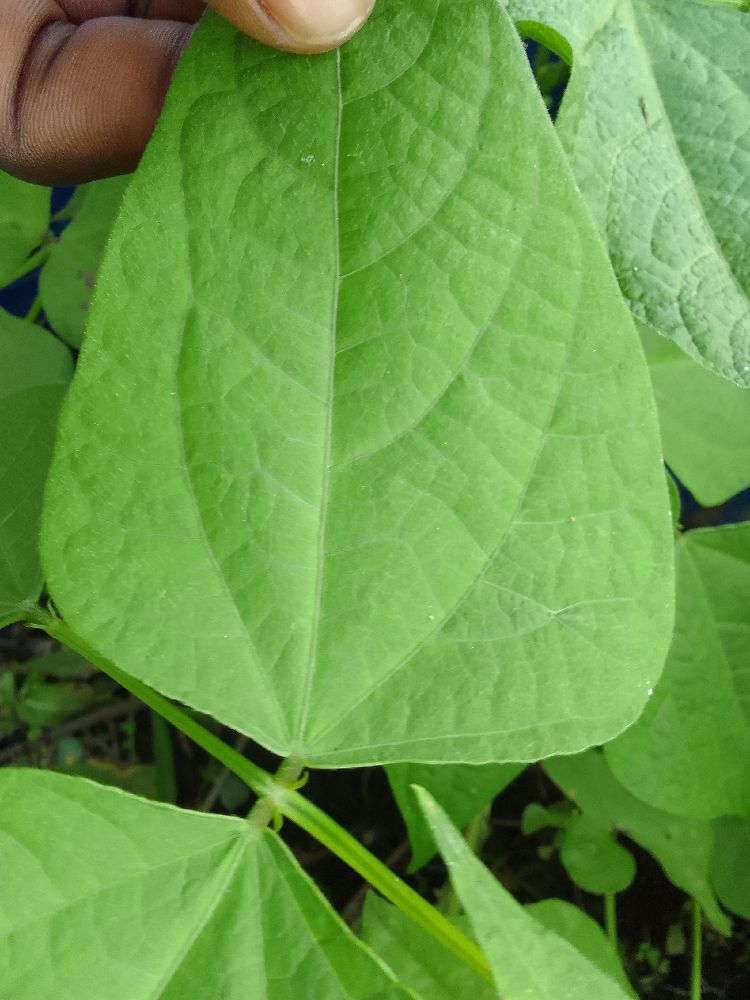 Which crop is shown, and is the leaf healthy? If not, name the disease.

common bean, healthy
